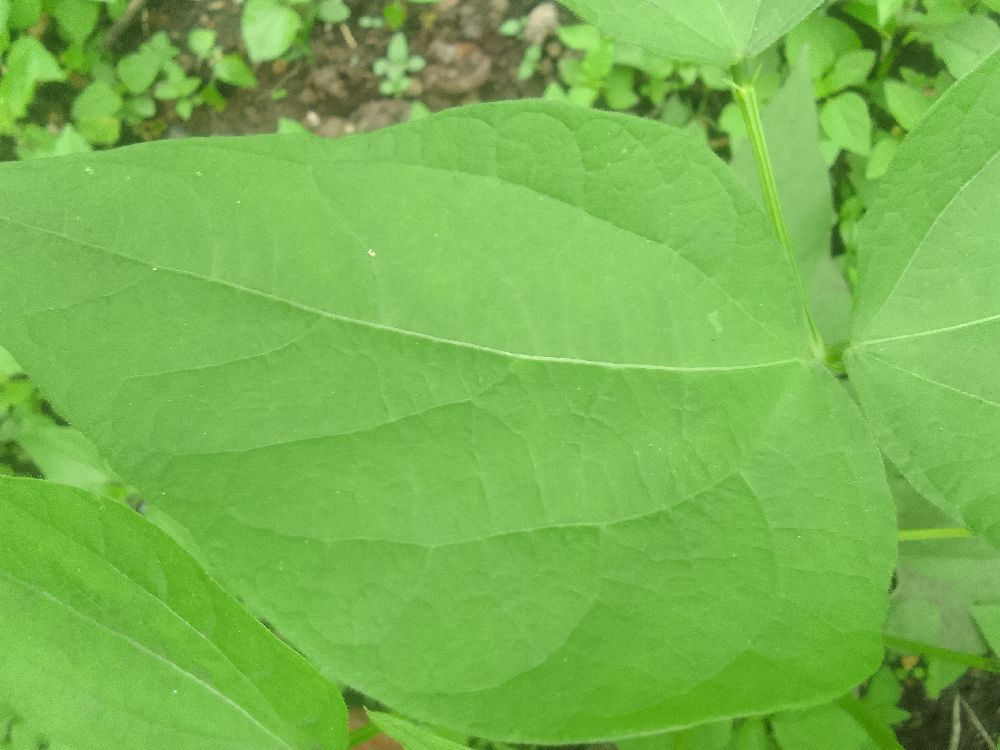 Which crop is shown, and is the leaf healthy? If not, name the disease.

common bean, healthy
